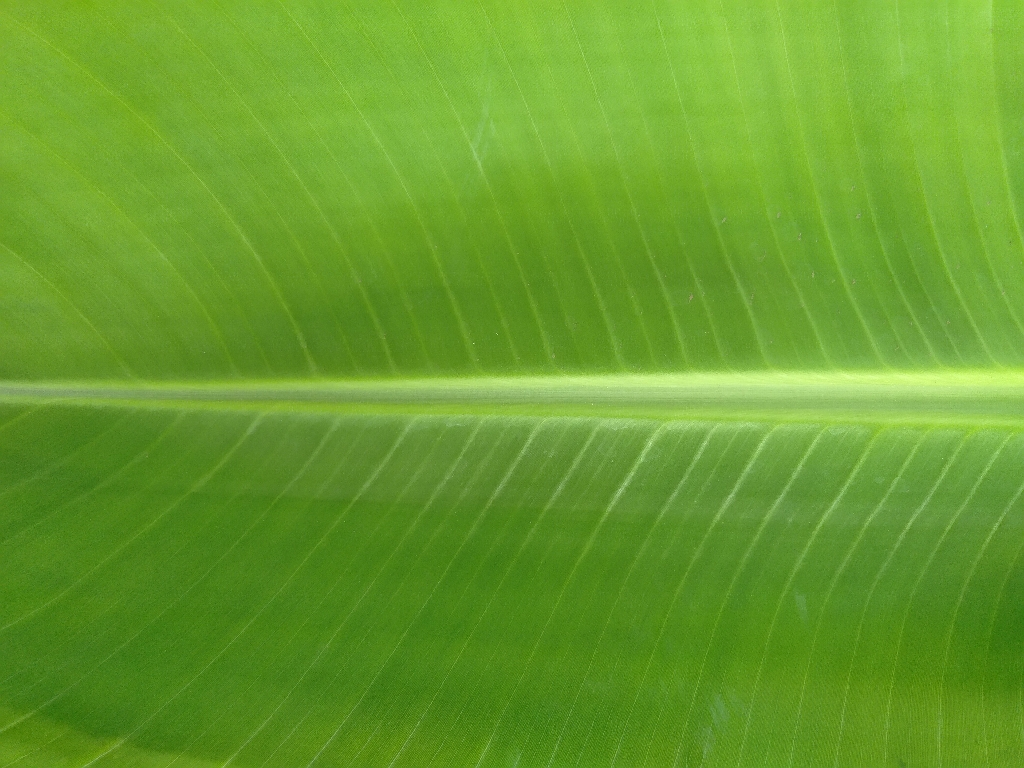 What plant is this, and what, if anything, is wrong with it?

banana, healthy
